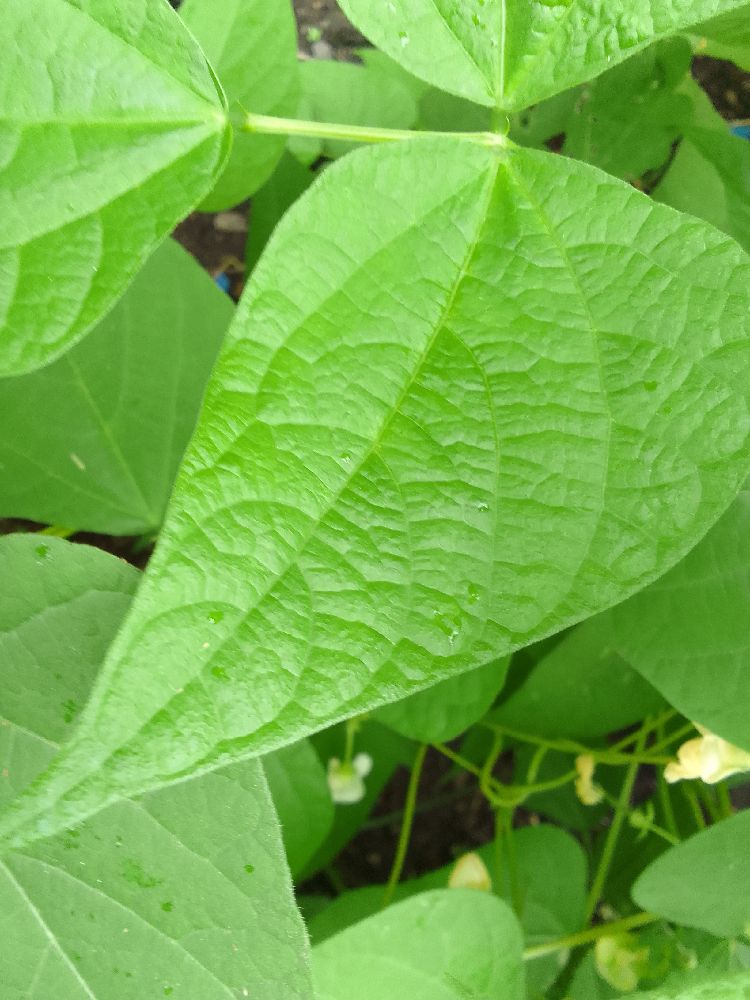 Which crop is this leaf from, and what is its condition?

common bean, healthy
